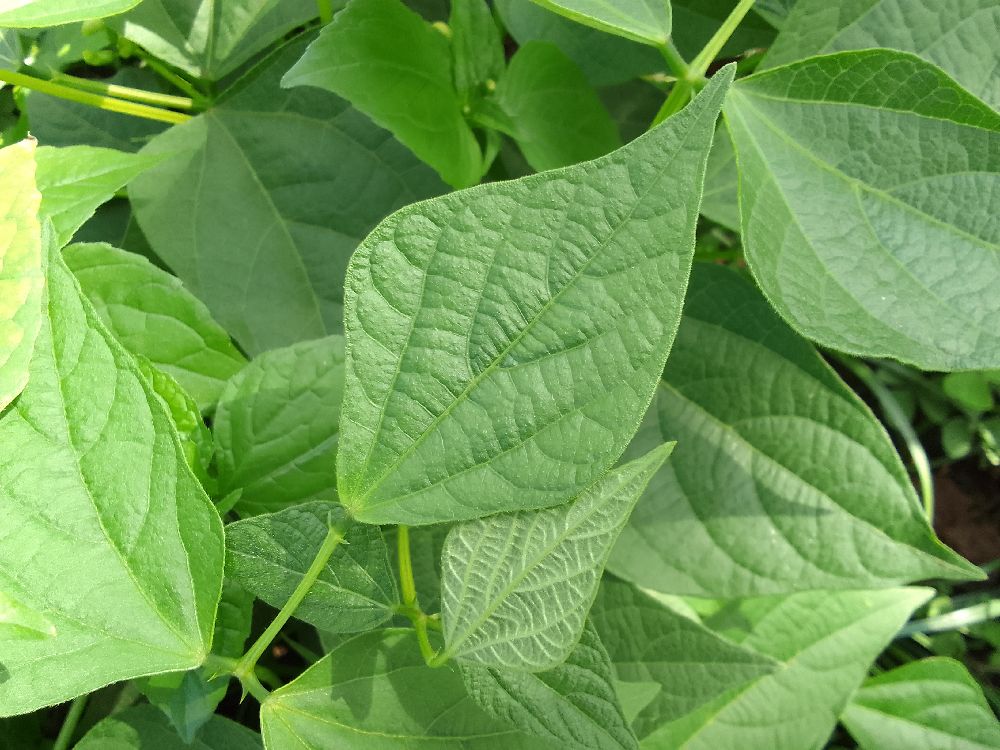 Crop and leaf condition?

common bean, healthy
